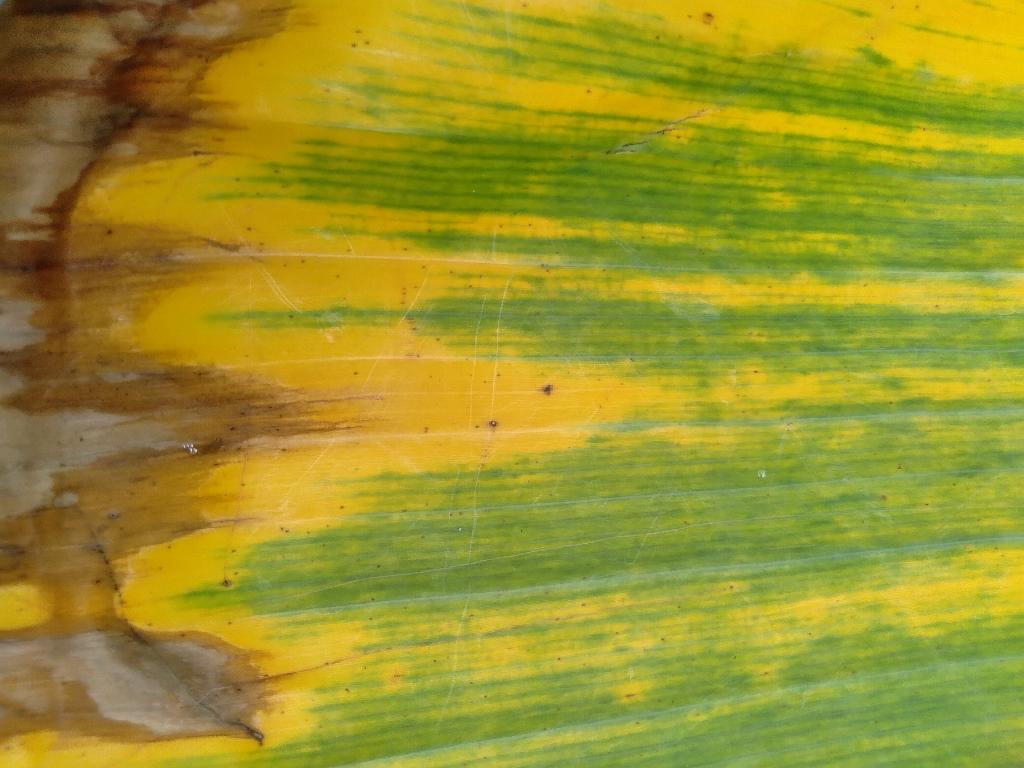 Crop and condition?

banana, fusarium wilt race 1
